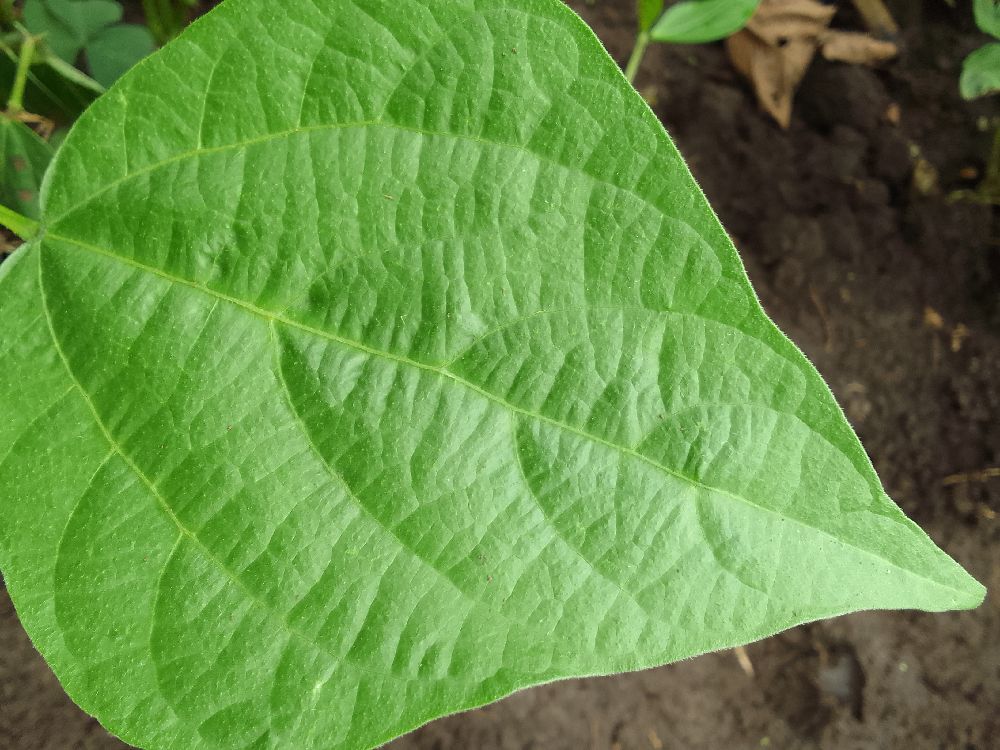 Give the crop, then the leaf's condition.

common bean, healthy
